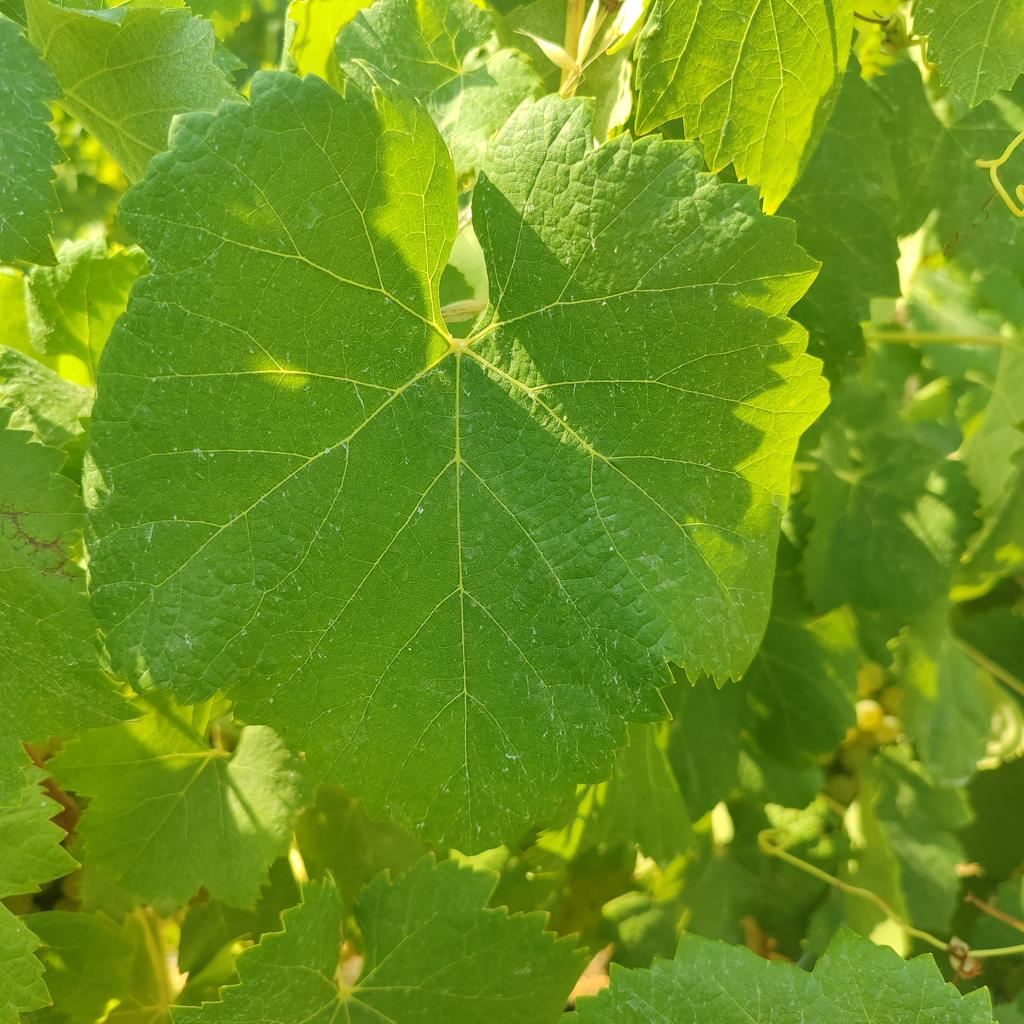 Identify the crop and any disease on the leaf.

grapevine, healthy
